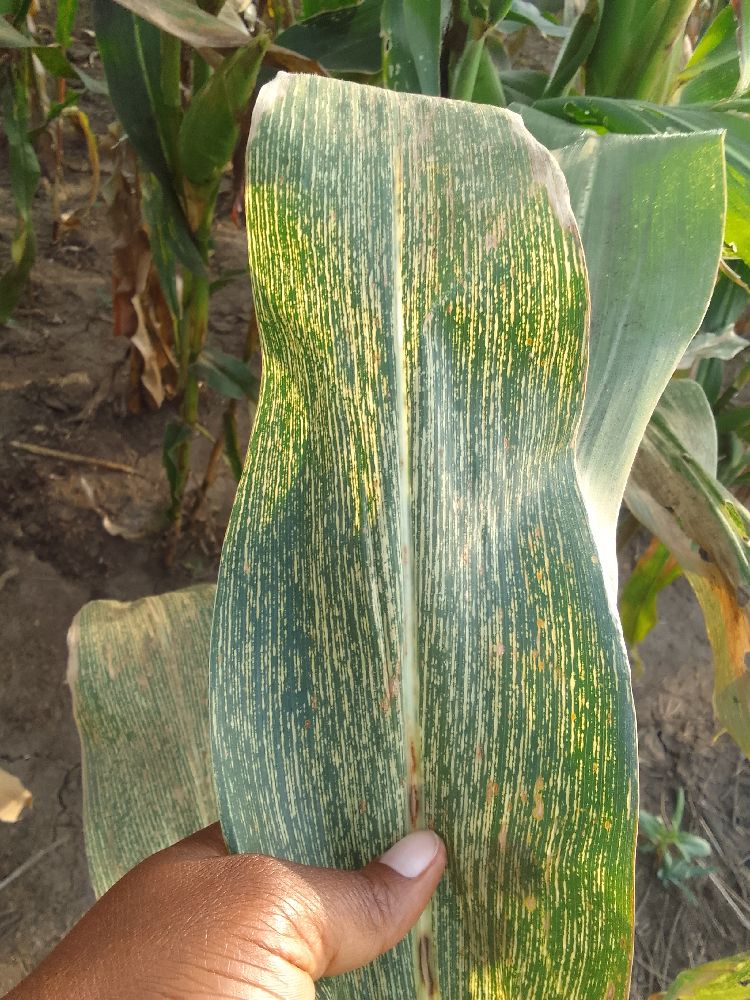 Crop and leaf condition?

maize, maize streak virus
